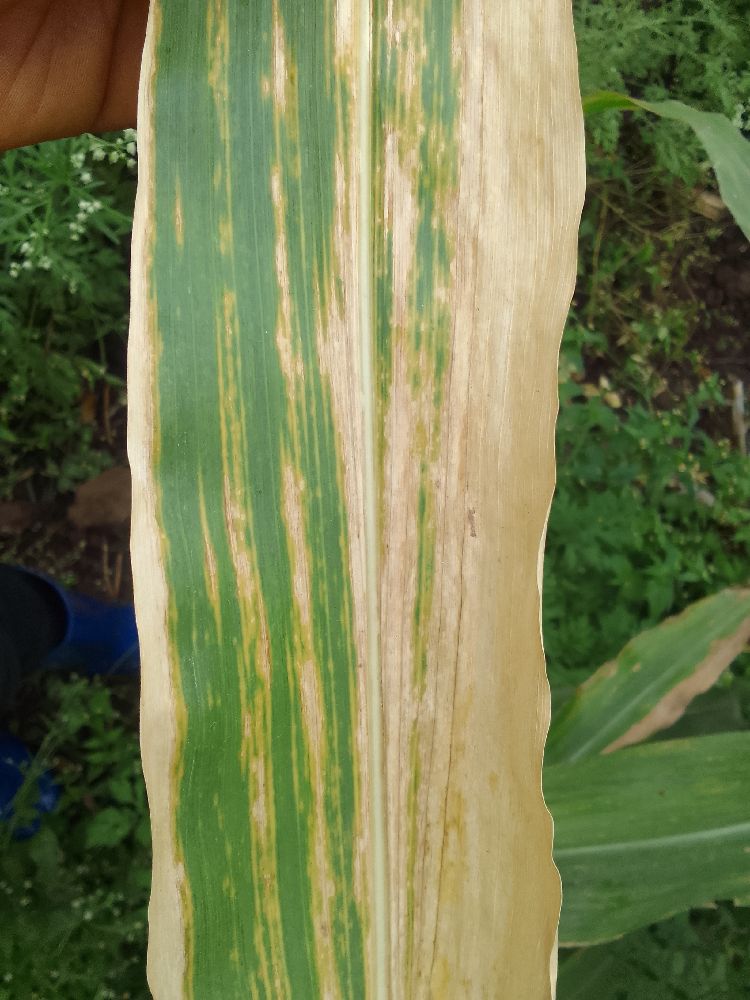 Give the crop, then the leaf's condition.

maize, maize lethal necrosis
